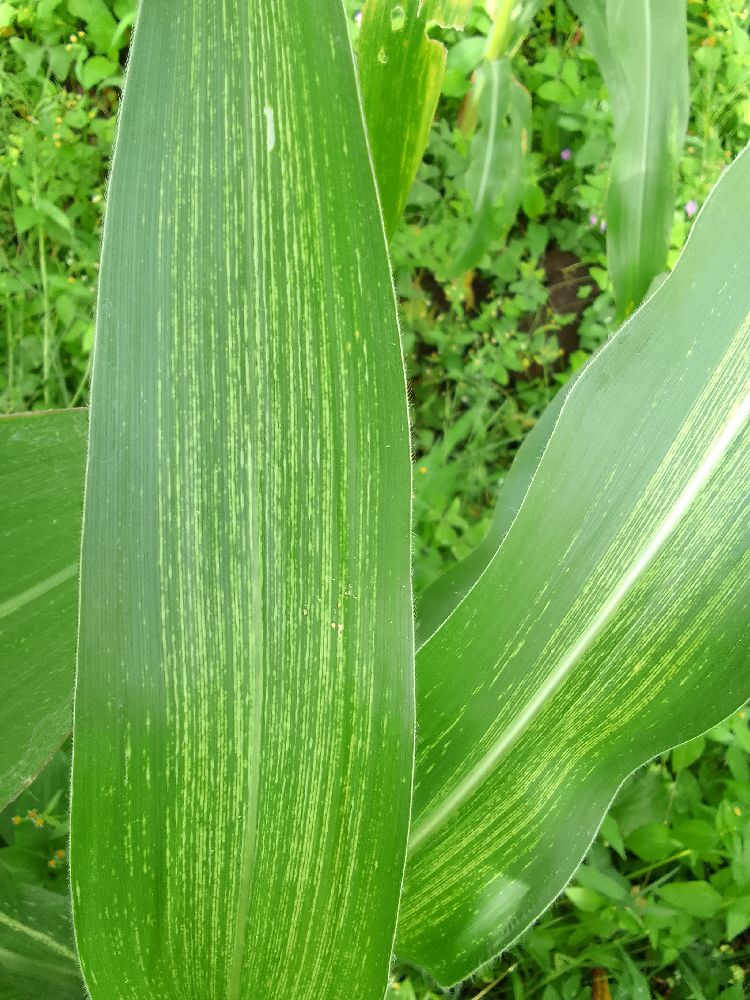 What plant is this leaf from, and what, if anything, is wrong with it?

maize, maize streak virus
